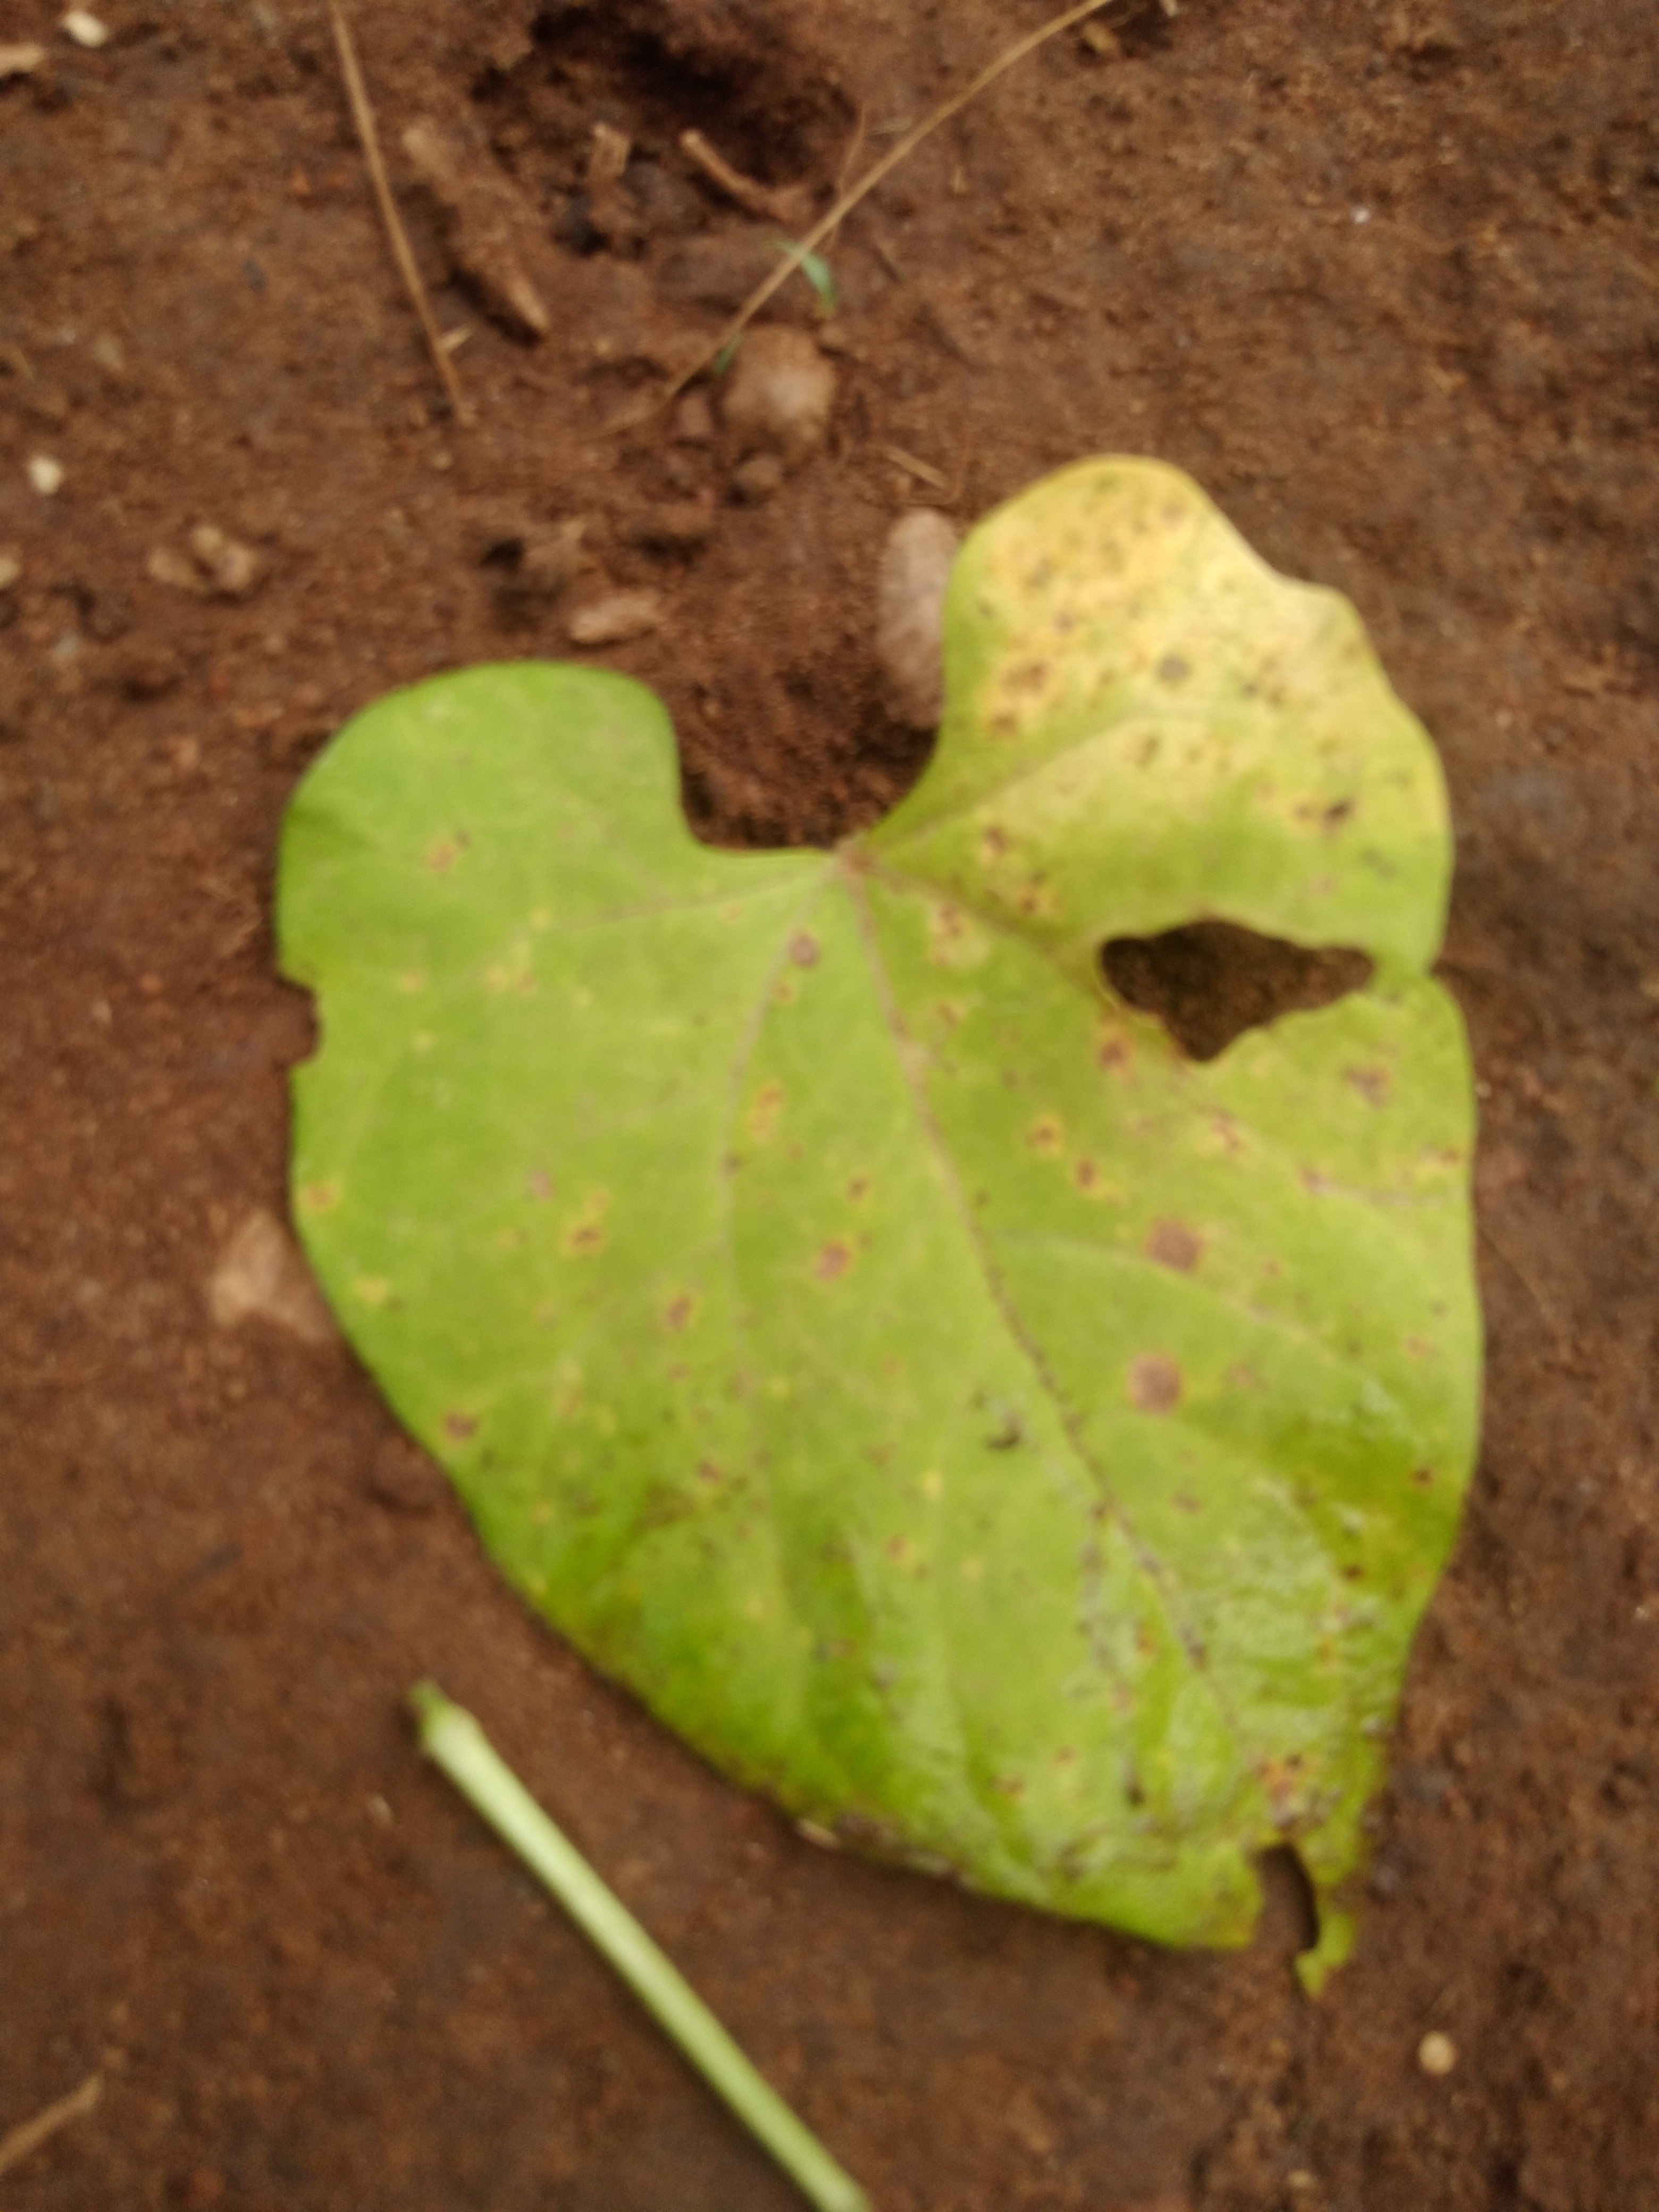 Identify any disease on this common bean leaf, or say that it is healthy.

rust
